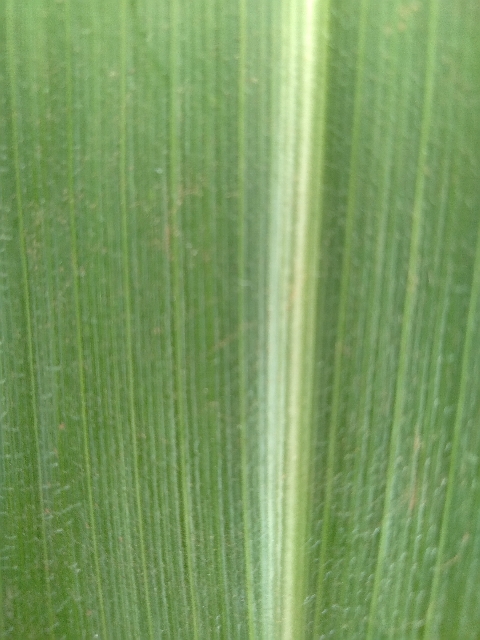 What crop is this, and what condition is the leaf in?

maize, healthy
